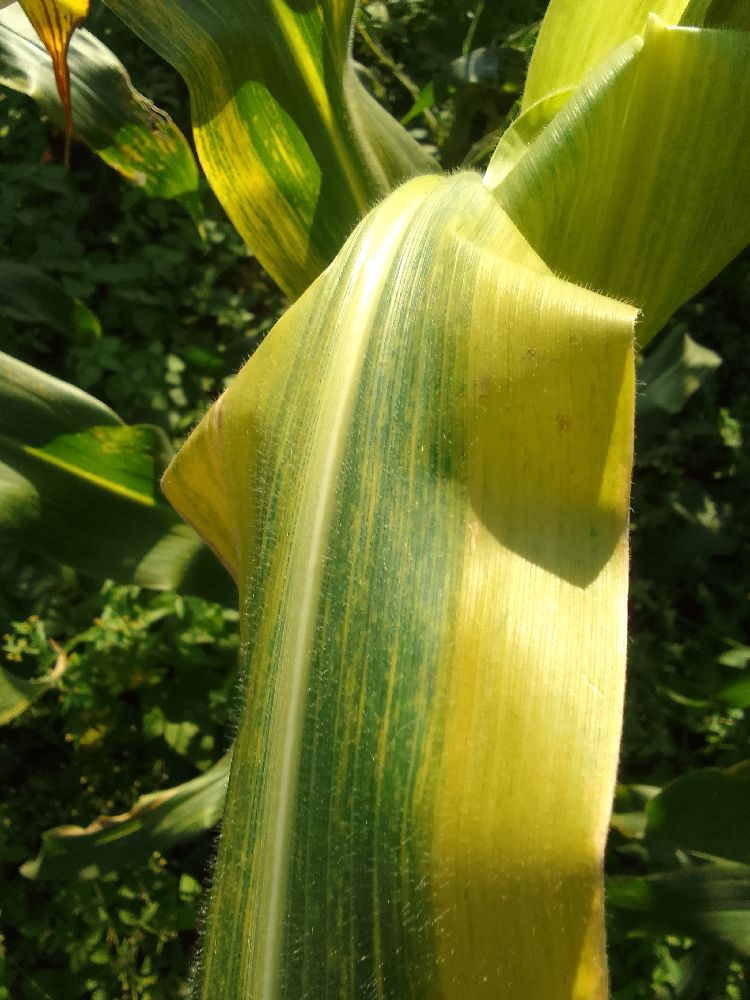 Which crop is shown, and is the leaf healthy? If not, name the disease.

maize, maize lethal necrosis
